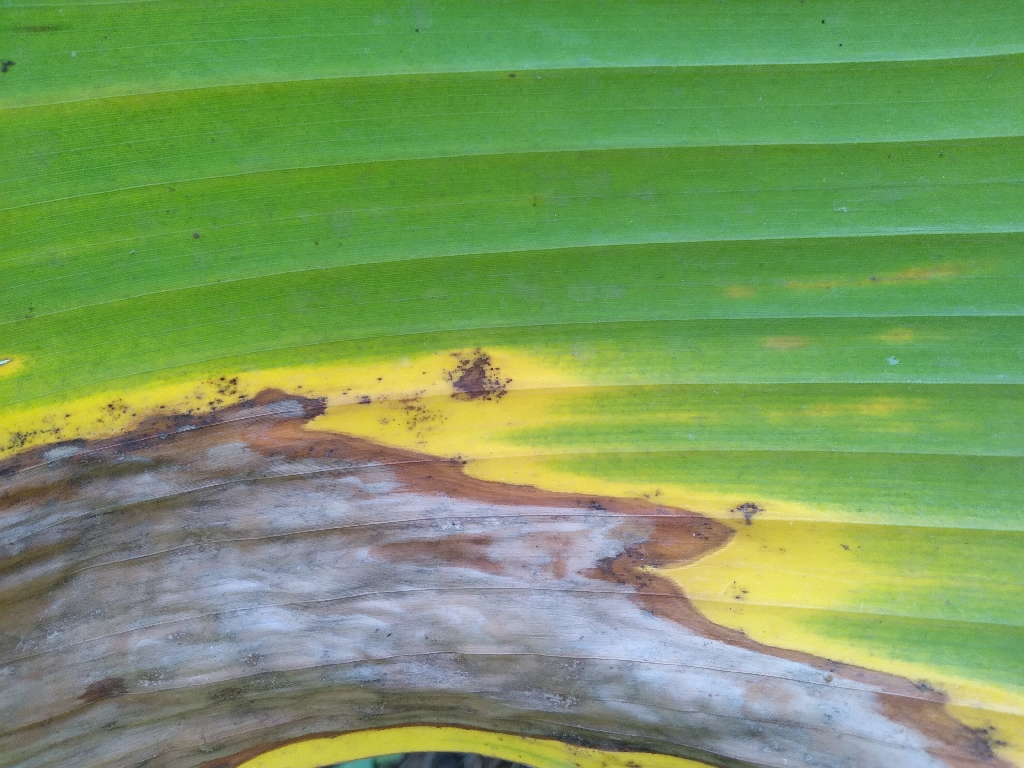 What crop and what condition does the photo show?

banana, black sigatoka
